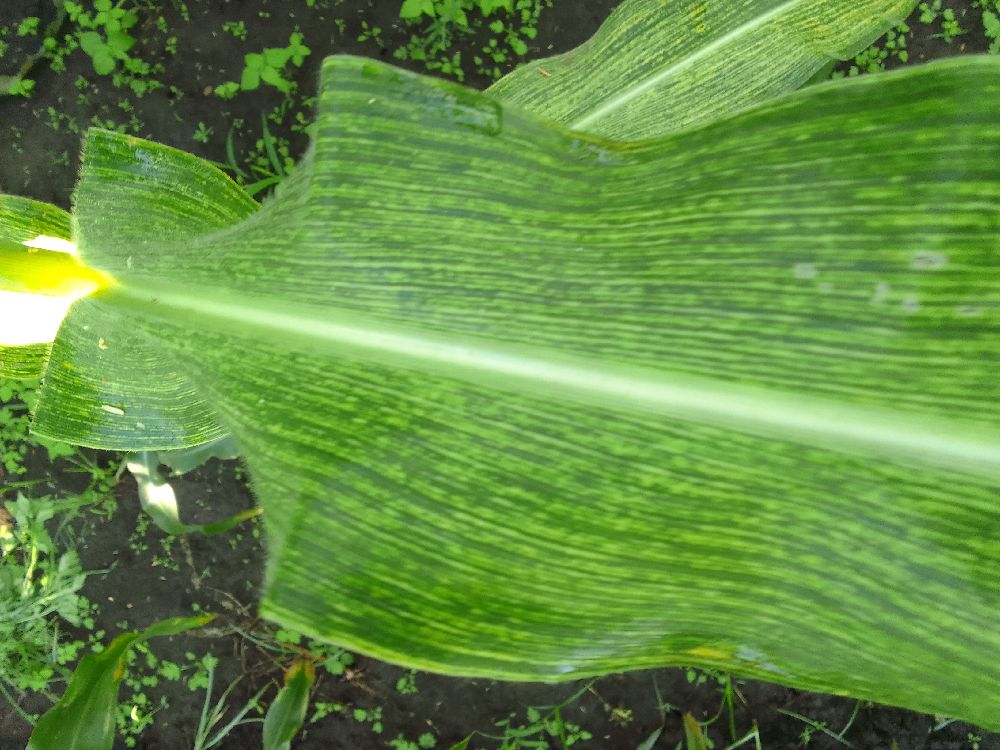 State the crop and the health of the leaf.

maize, maize streak virus
